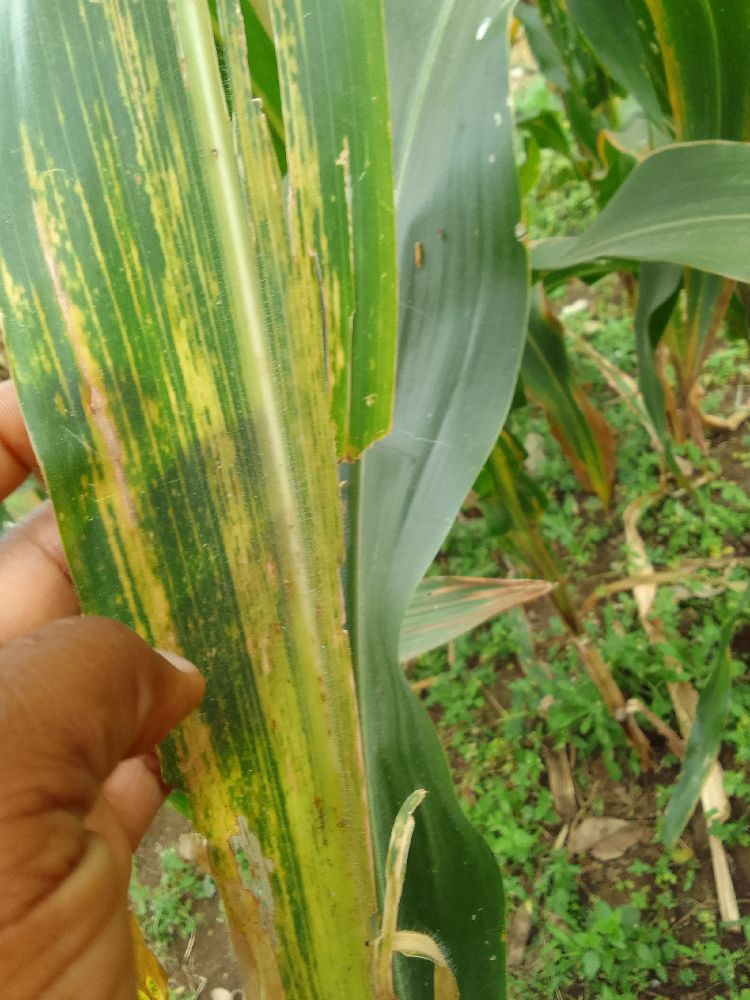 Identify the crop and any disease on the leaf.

maize, maize lethal necrosis
